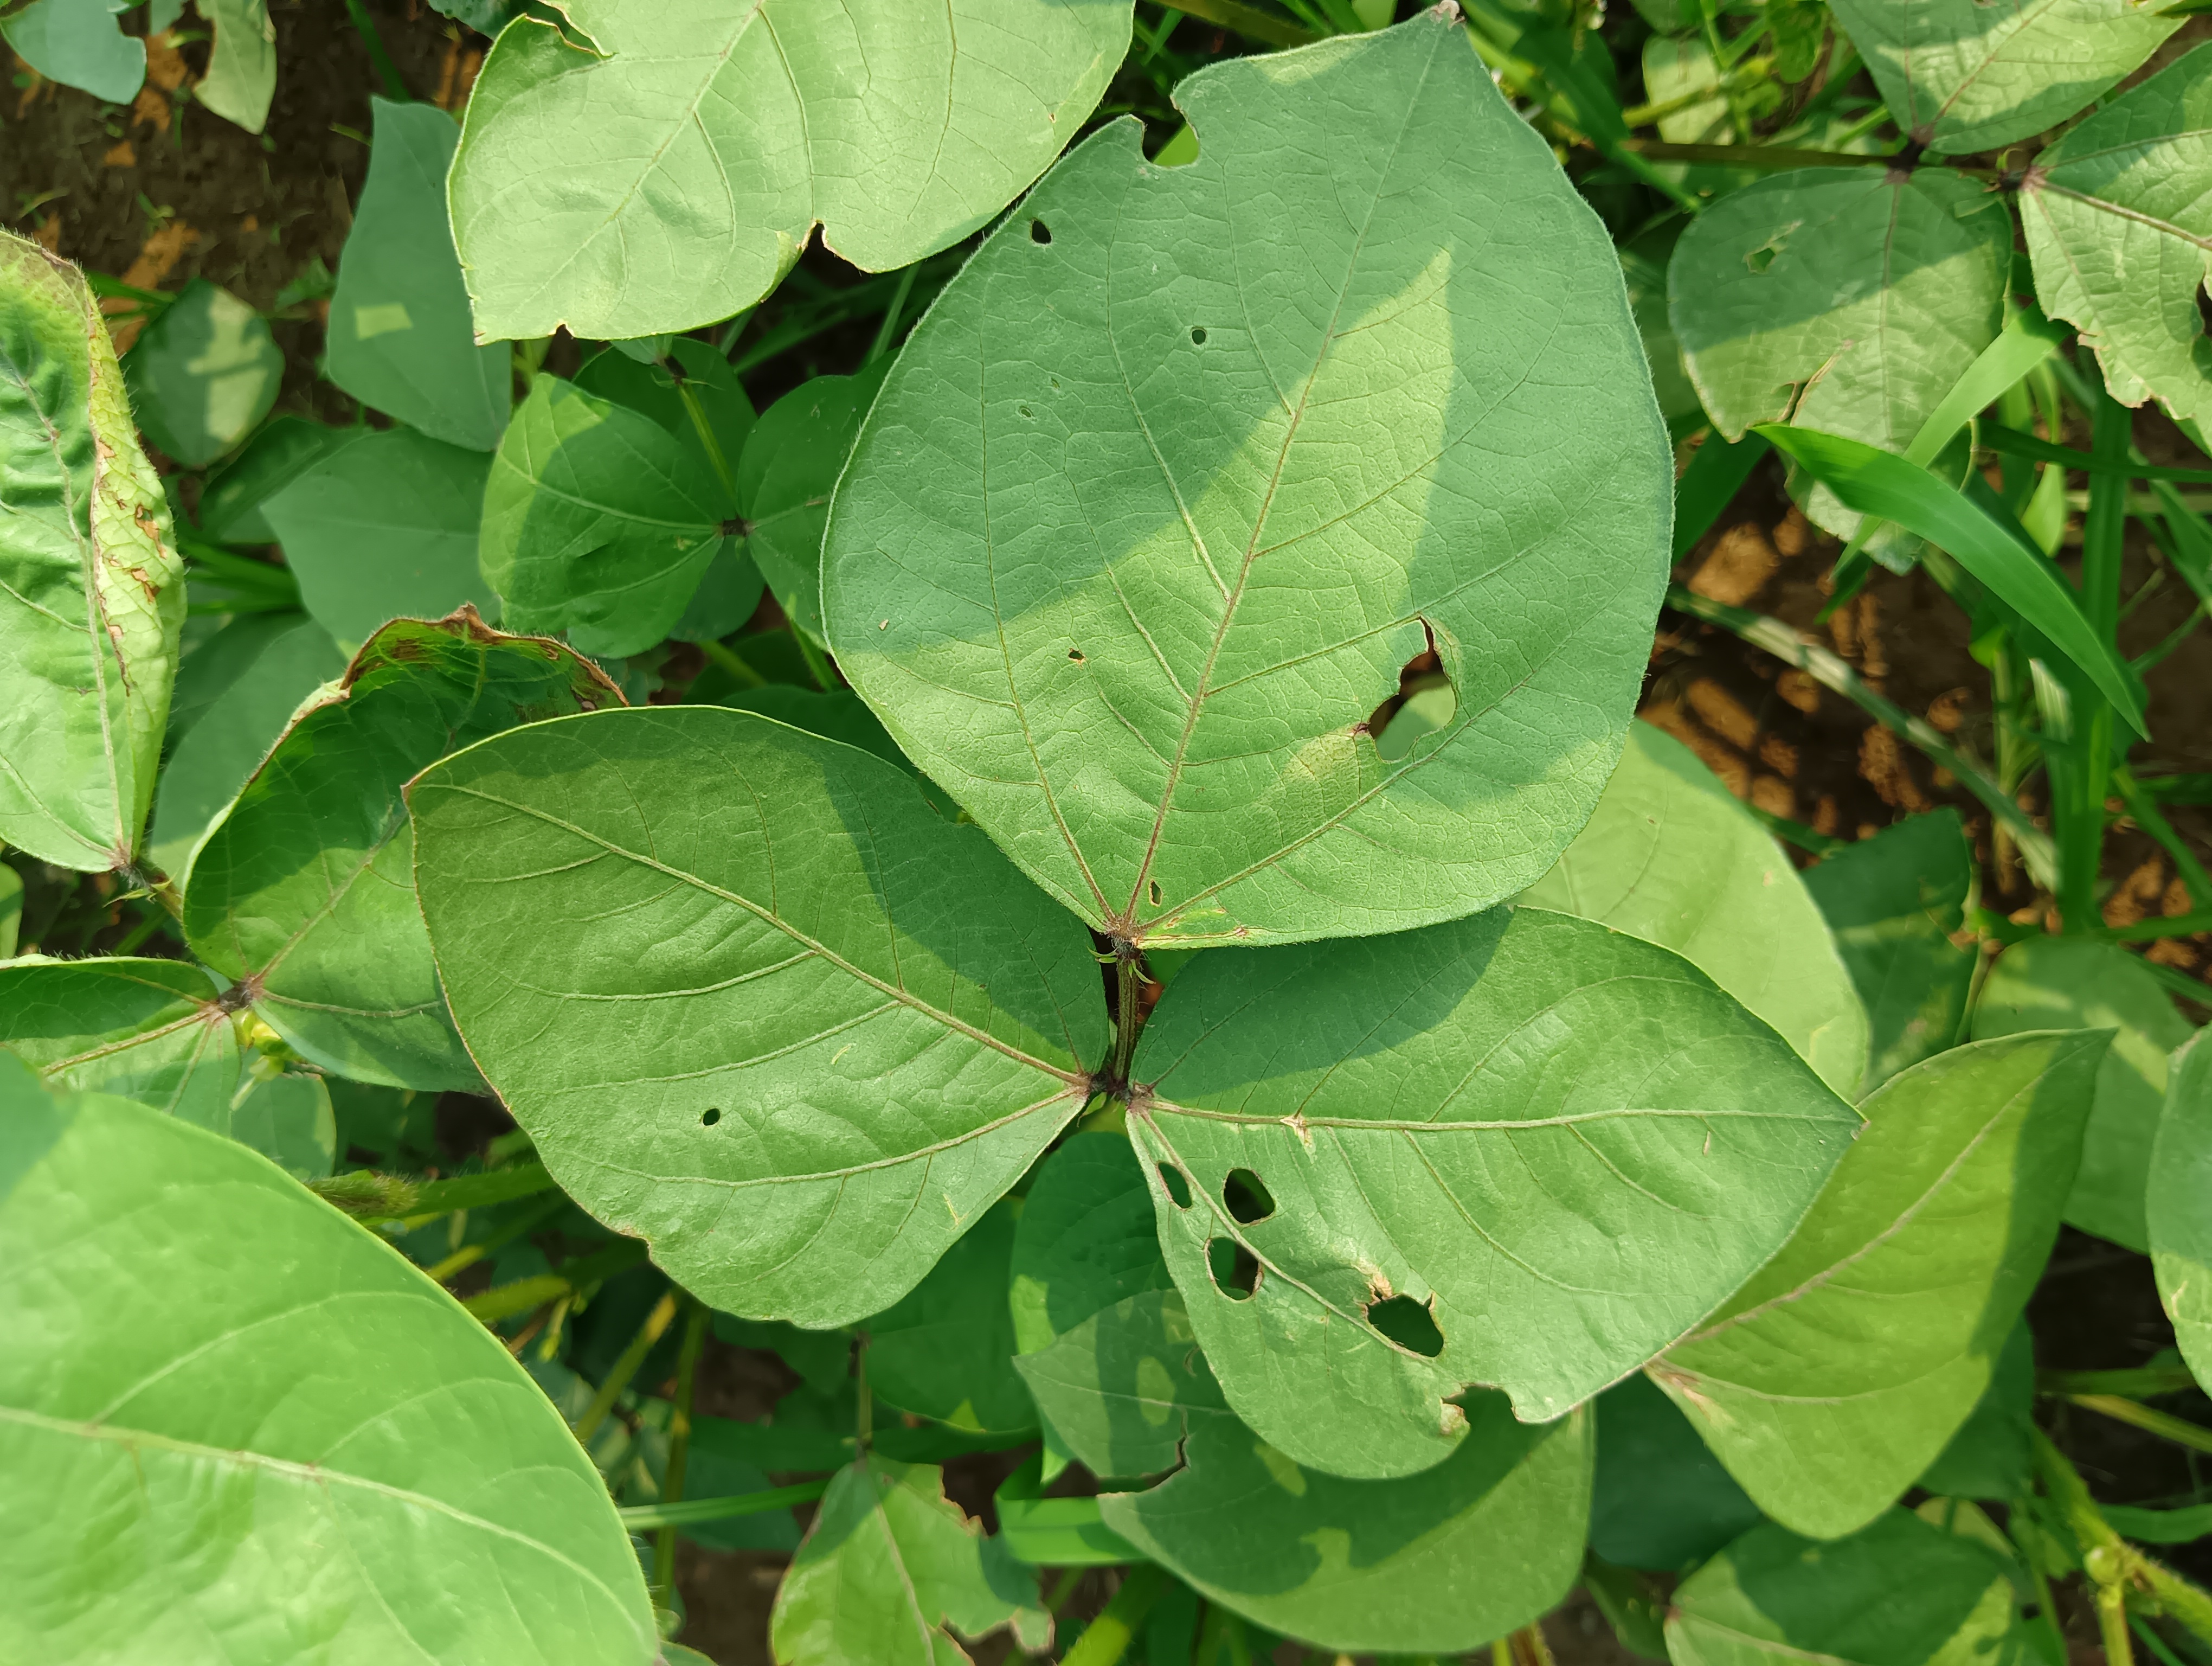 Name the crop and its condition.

mungbean, healthy
